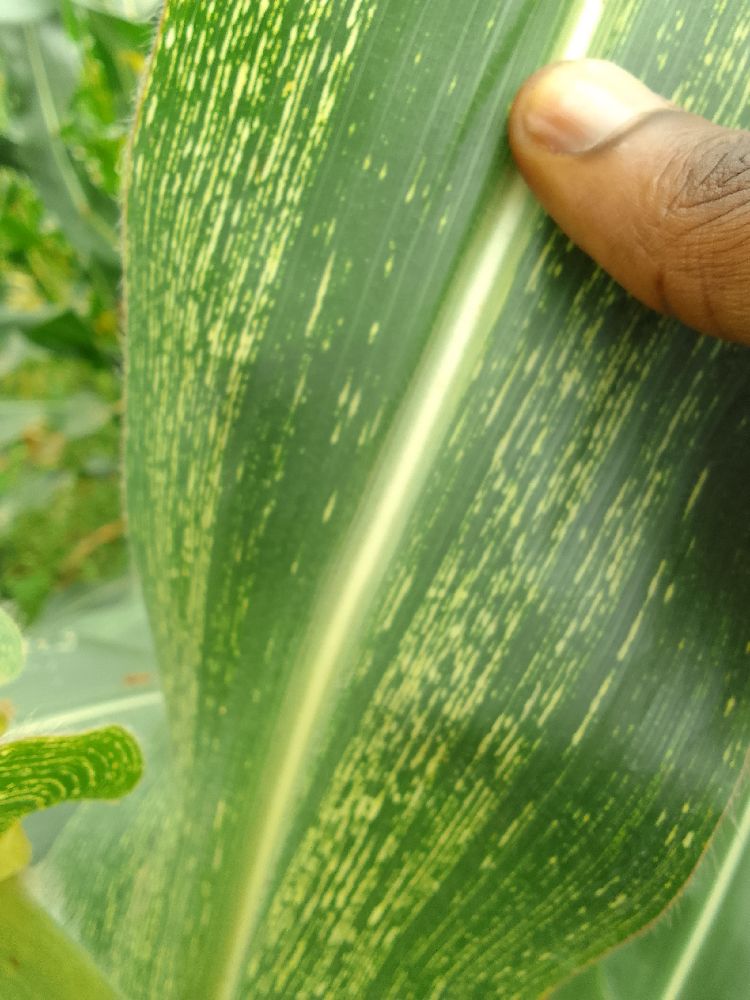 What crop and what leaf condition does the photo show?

maize, maize streak virus
